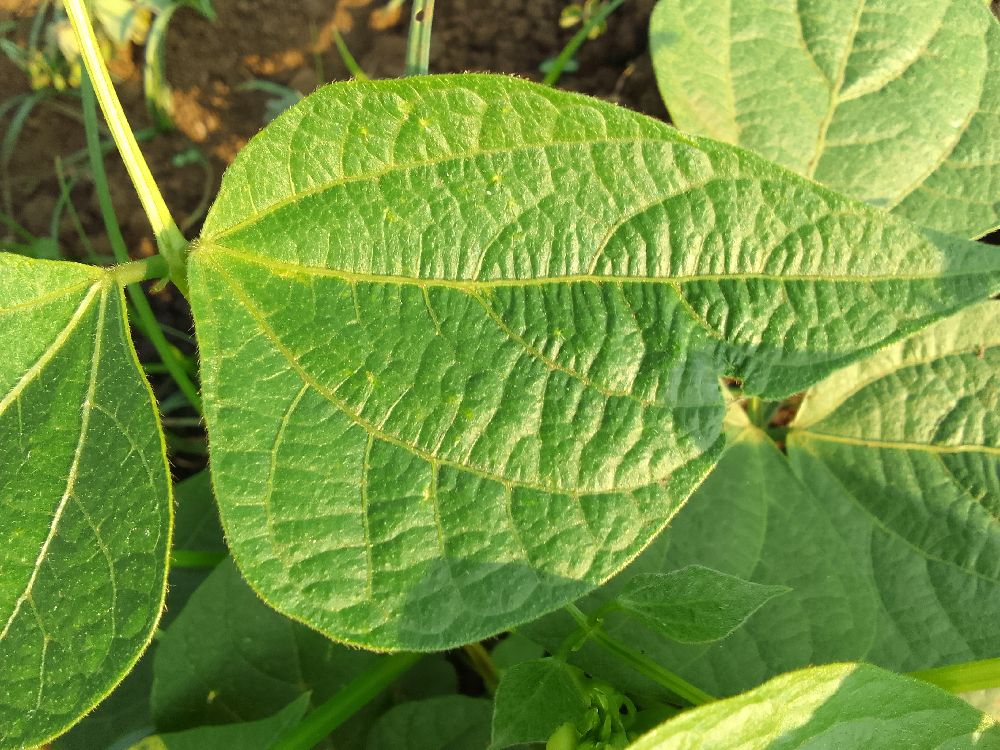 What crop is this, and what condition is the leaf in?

common bean, healthy
